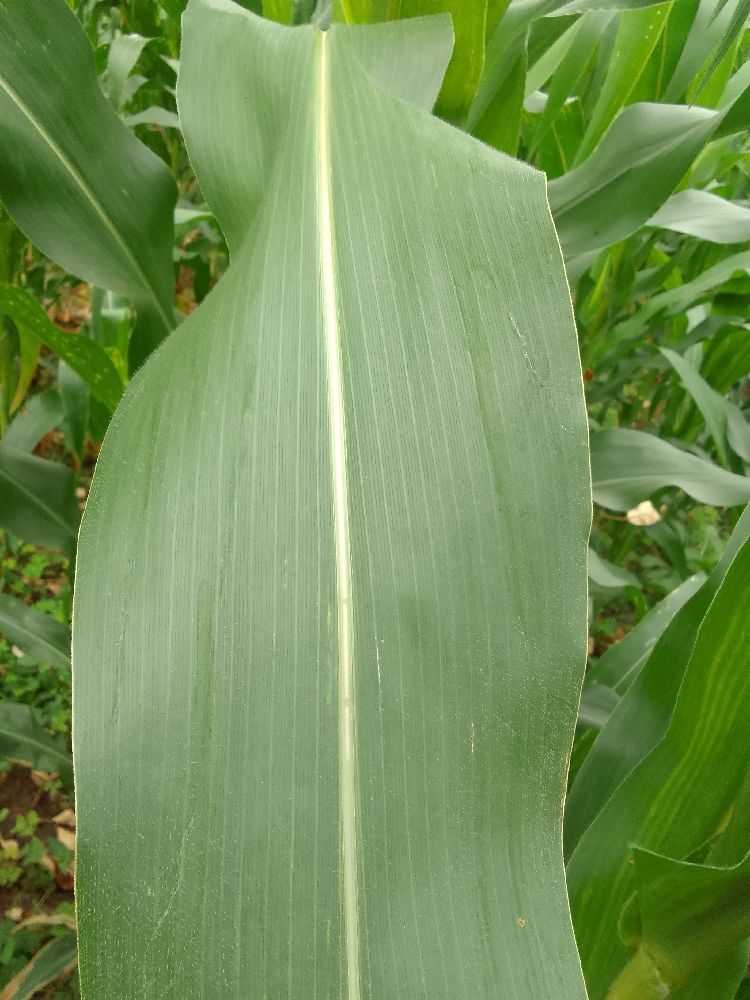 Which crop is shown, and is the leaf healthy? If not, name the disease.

maize, healthy
